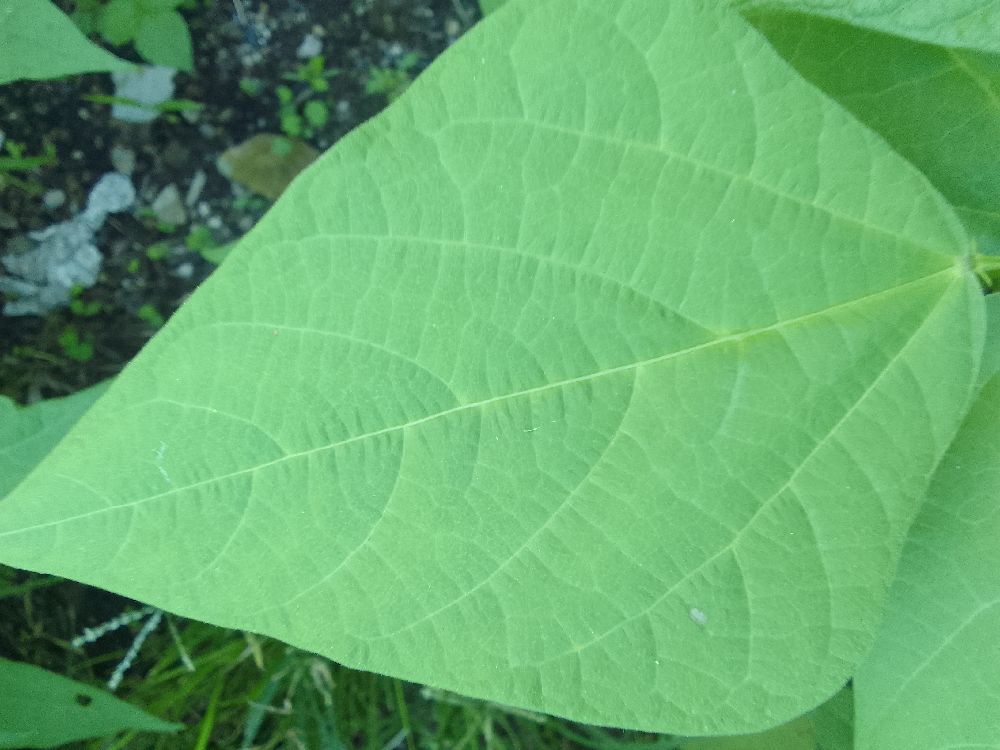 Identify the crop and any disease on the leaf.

common bean, healthy
